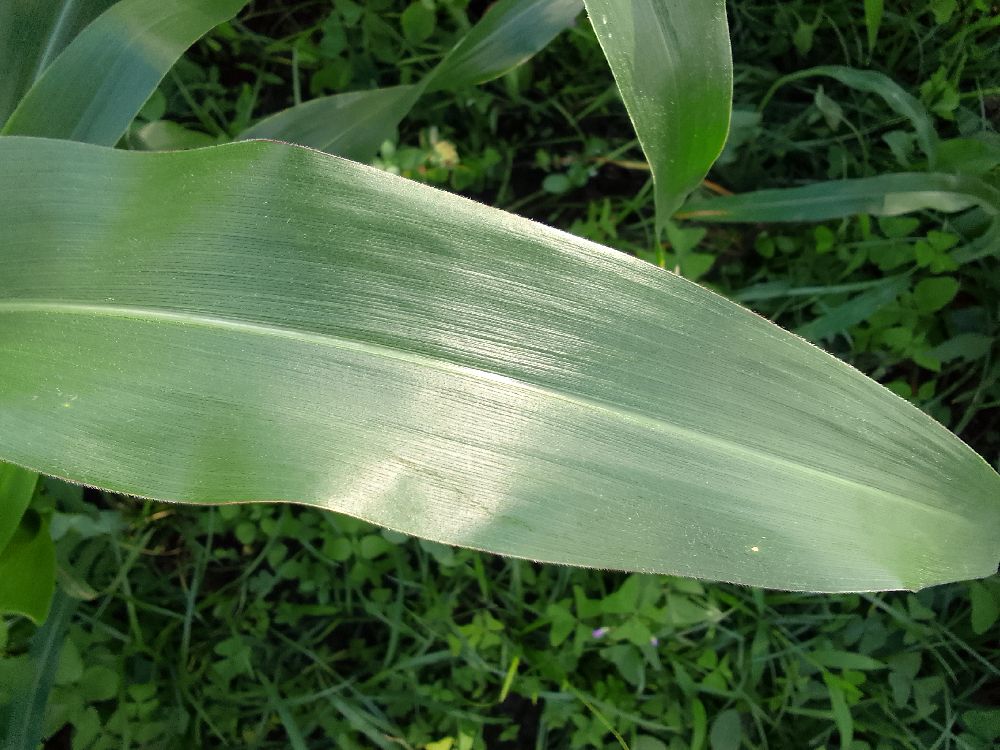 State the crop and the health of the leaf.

maize, healthy
